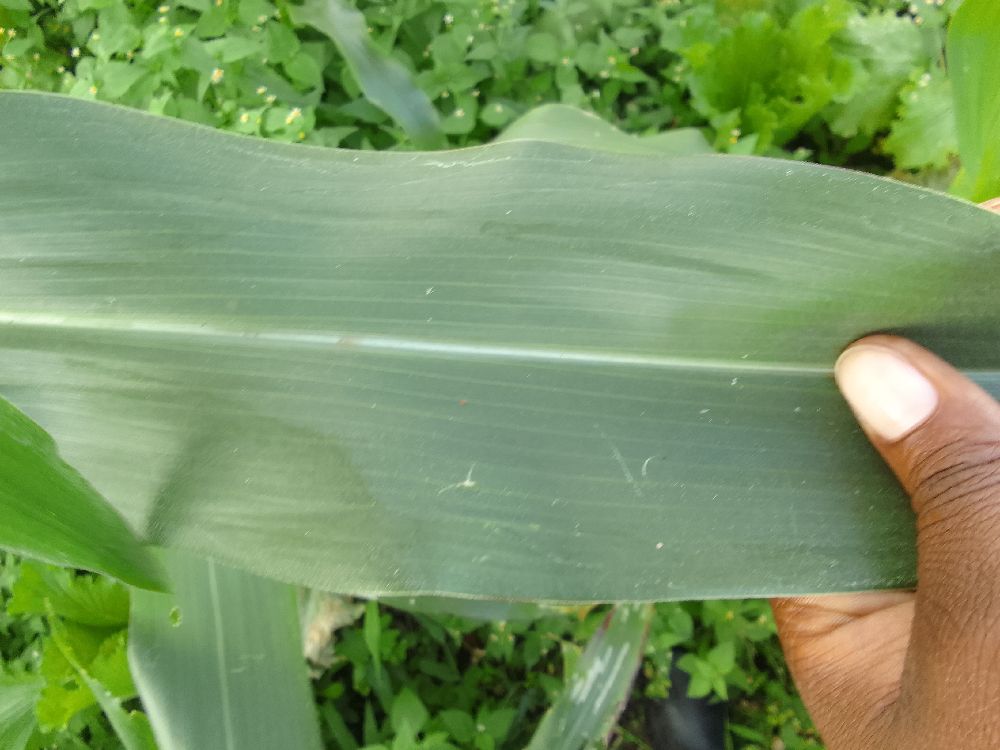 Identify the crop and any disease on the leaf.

maize, healthy
